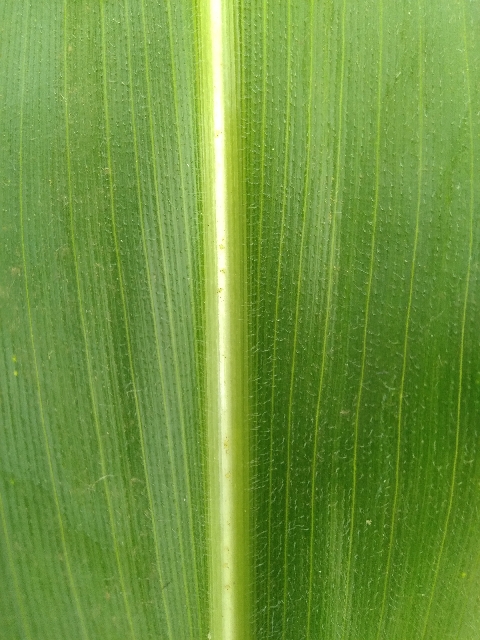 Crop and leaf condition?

maize, healthy
